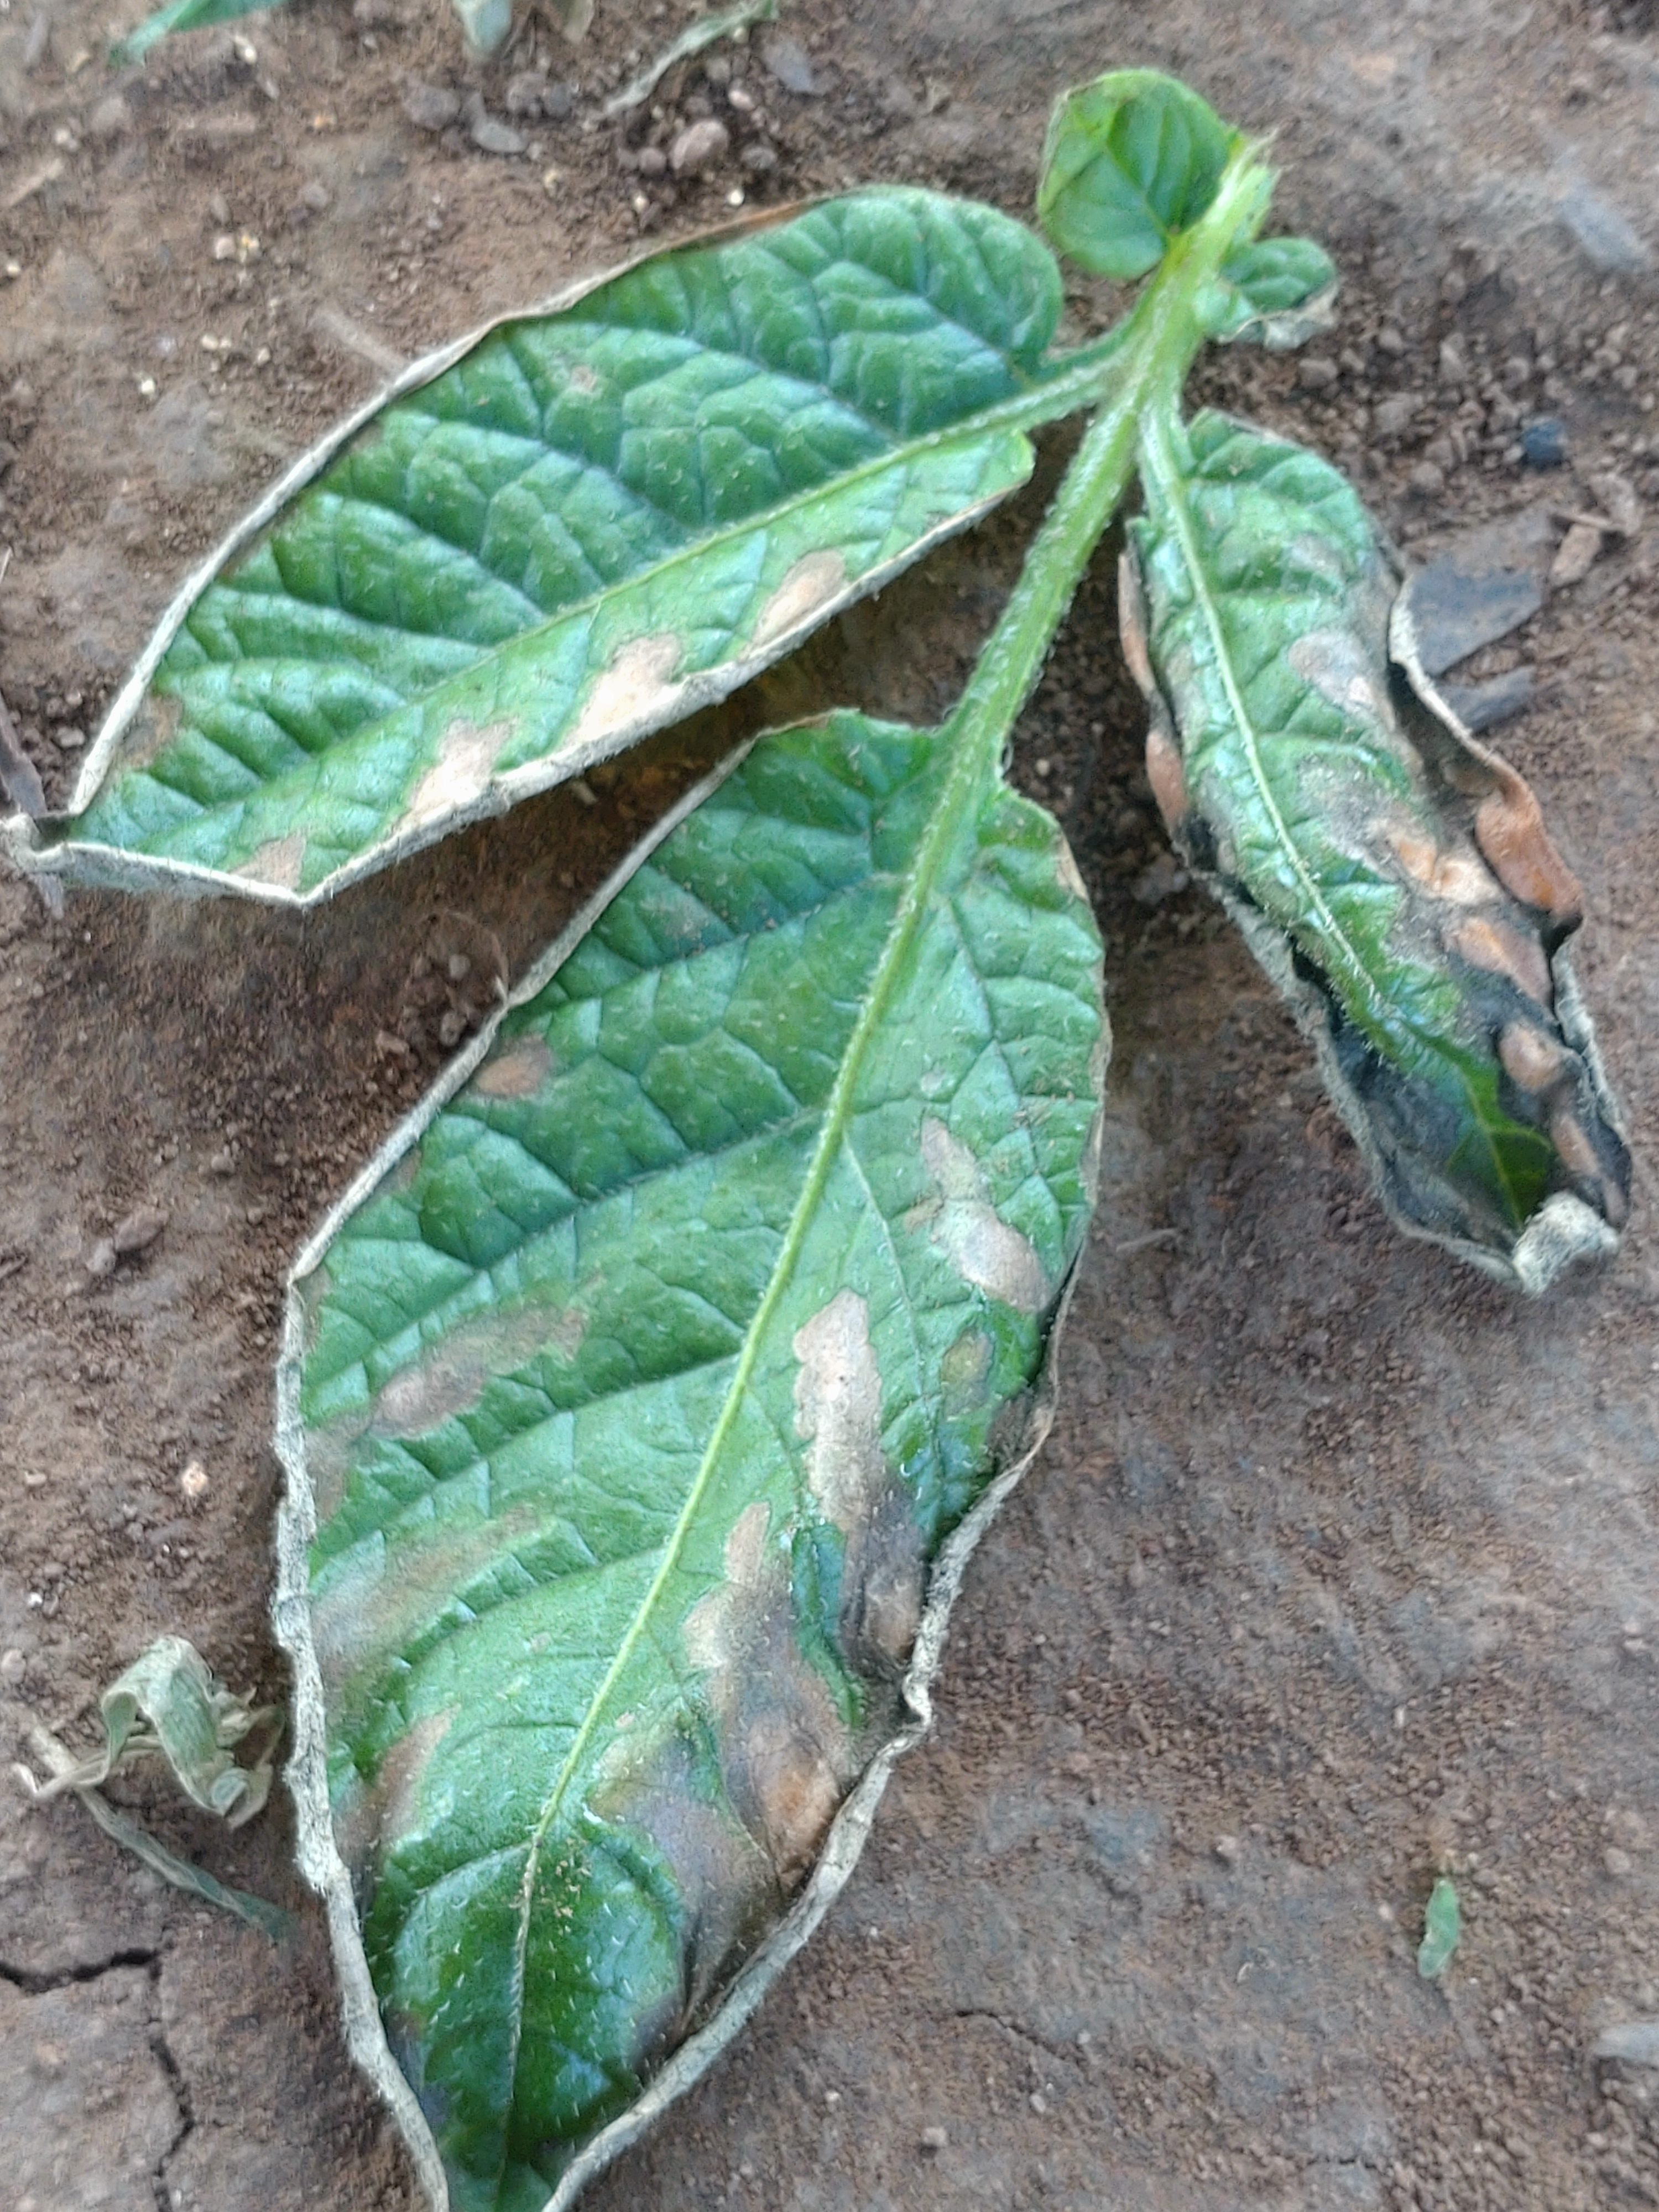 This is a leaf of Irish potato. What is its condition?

early blight
